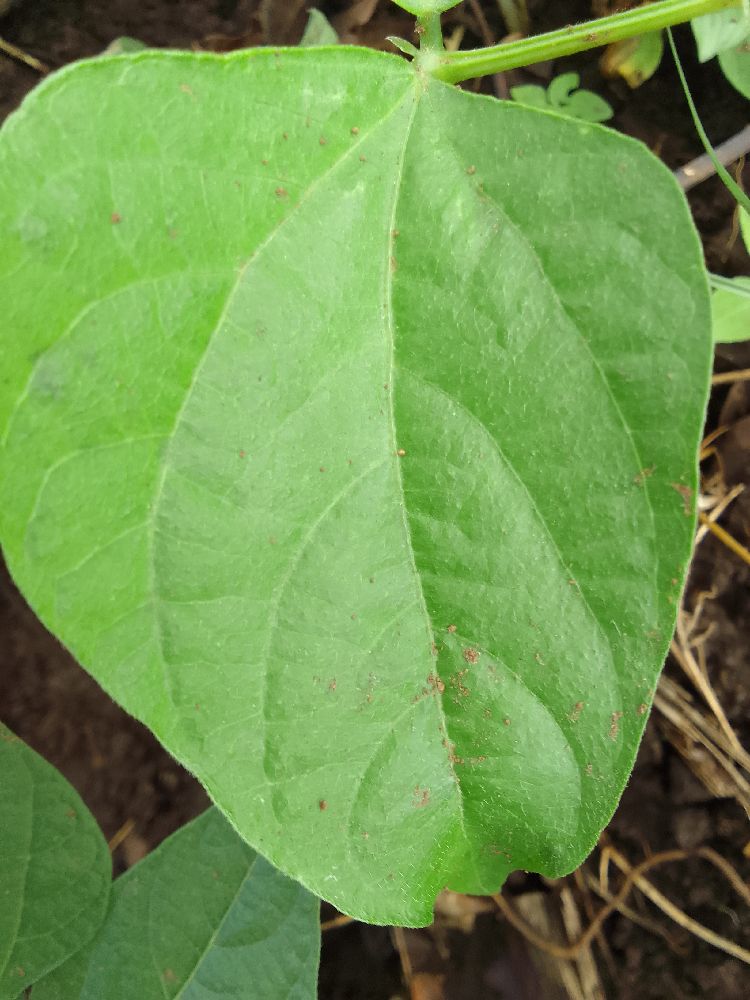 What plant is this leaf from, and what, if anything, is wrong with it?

common bean, healthy
